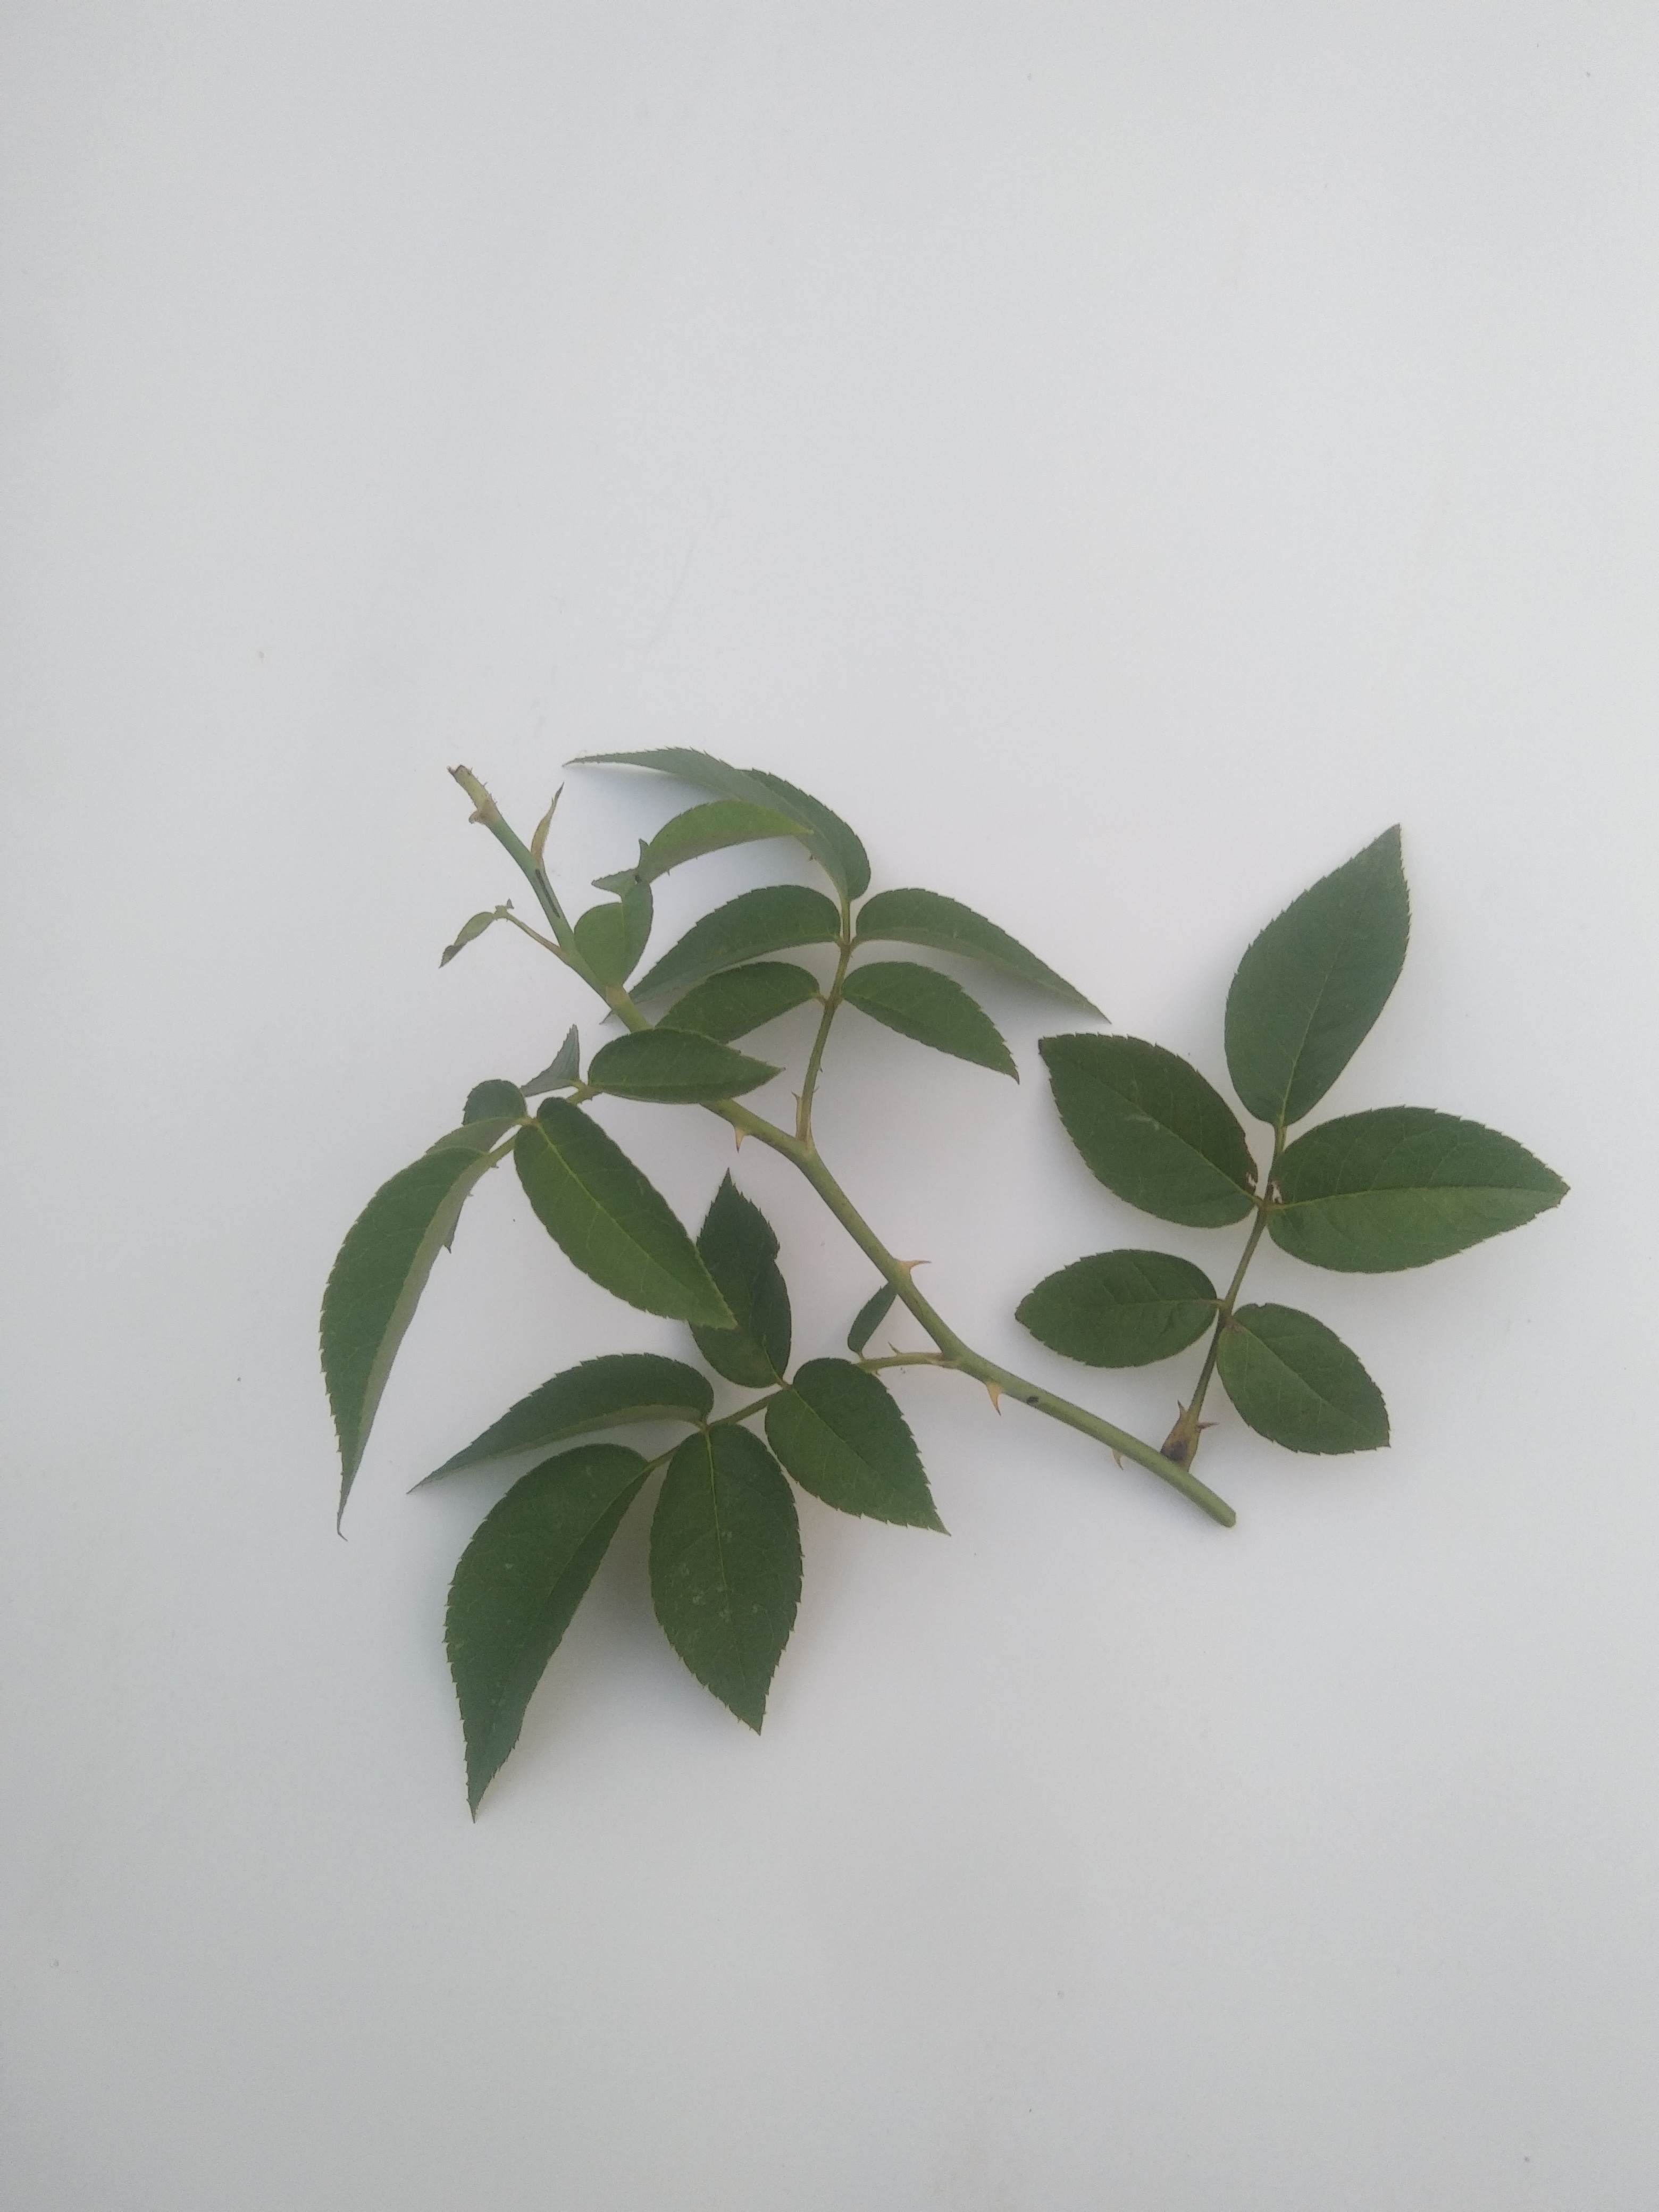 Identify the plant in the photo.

rose
